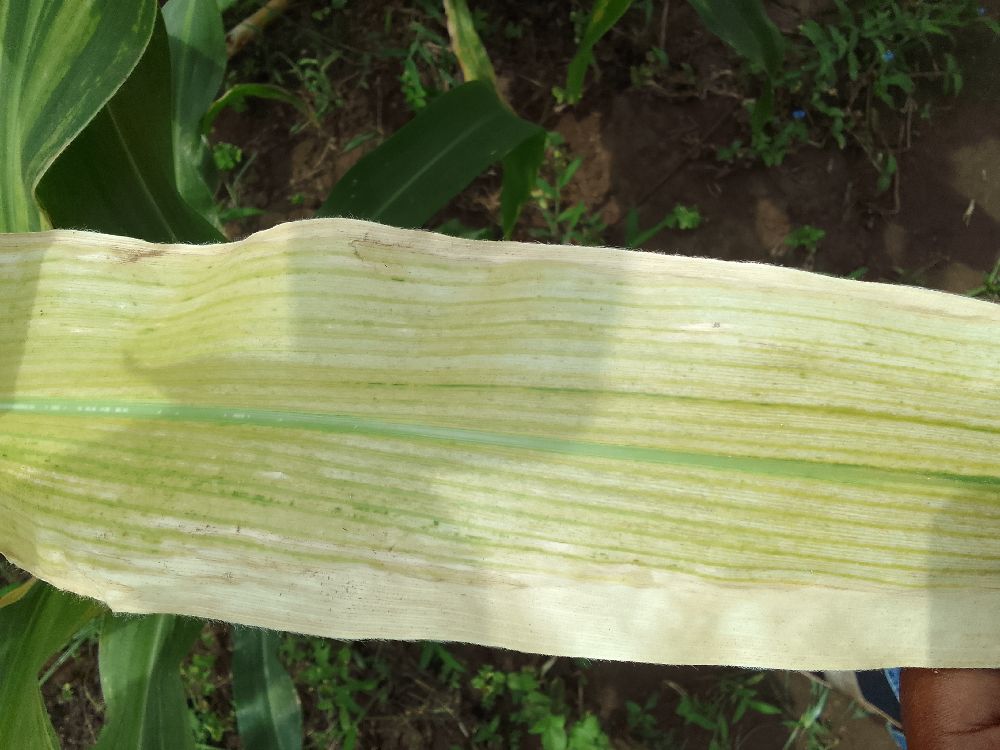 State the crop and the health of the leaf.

maize, maize lethal necrosis
